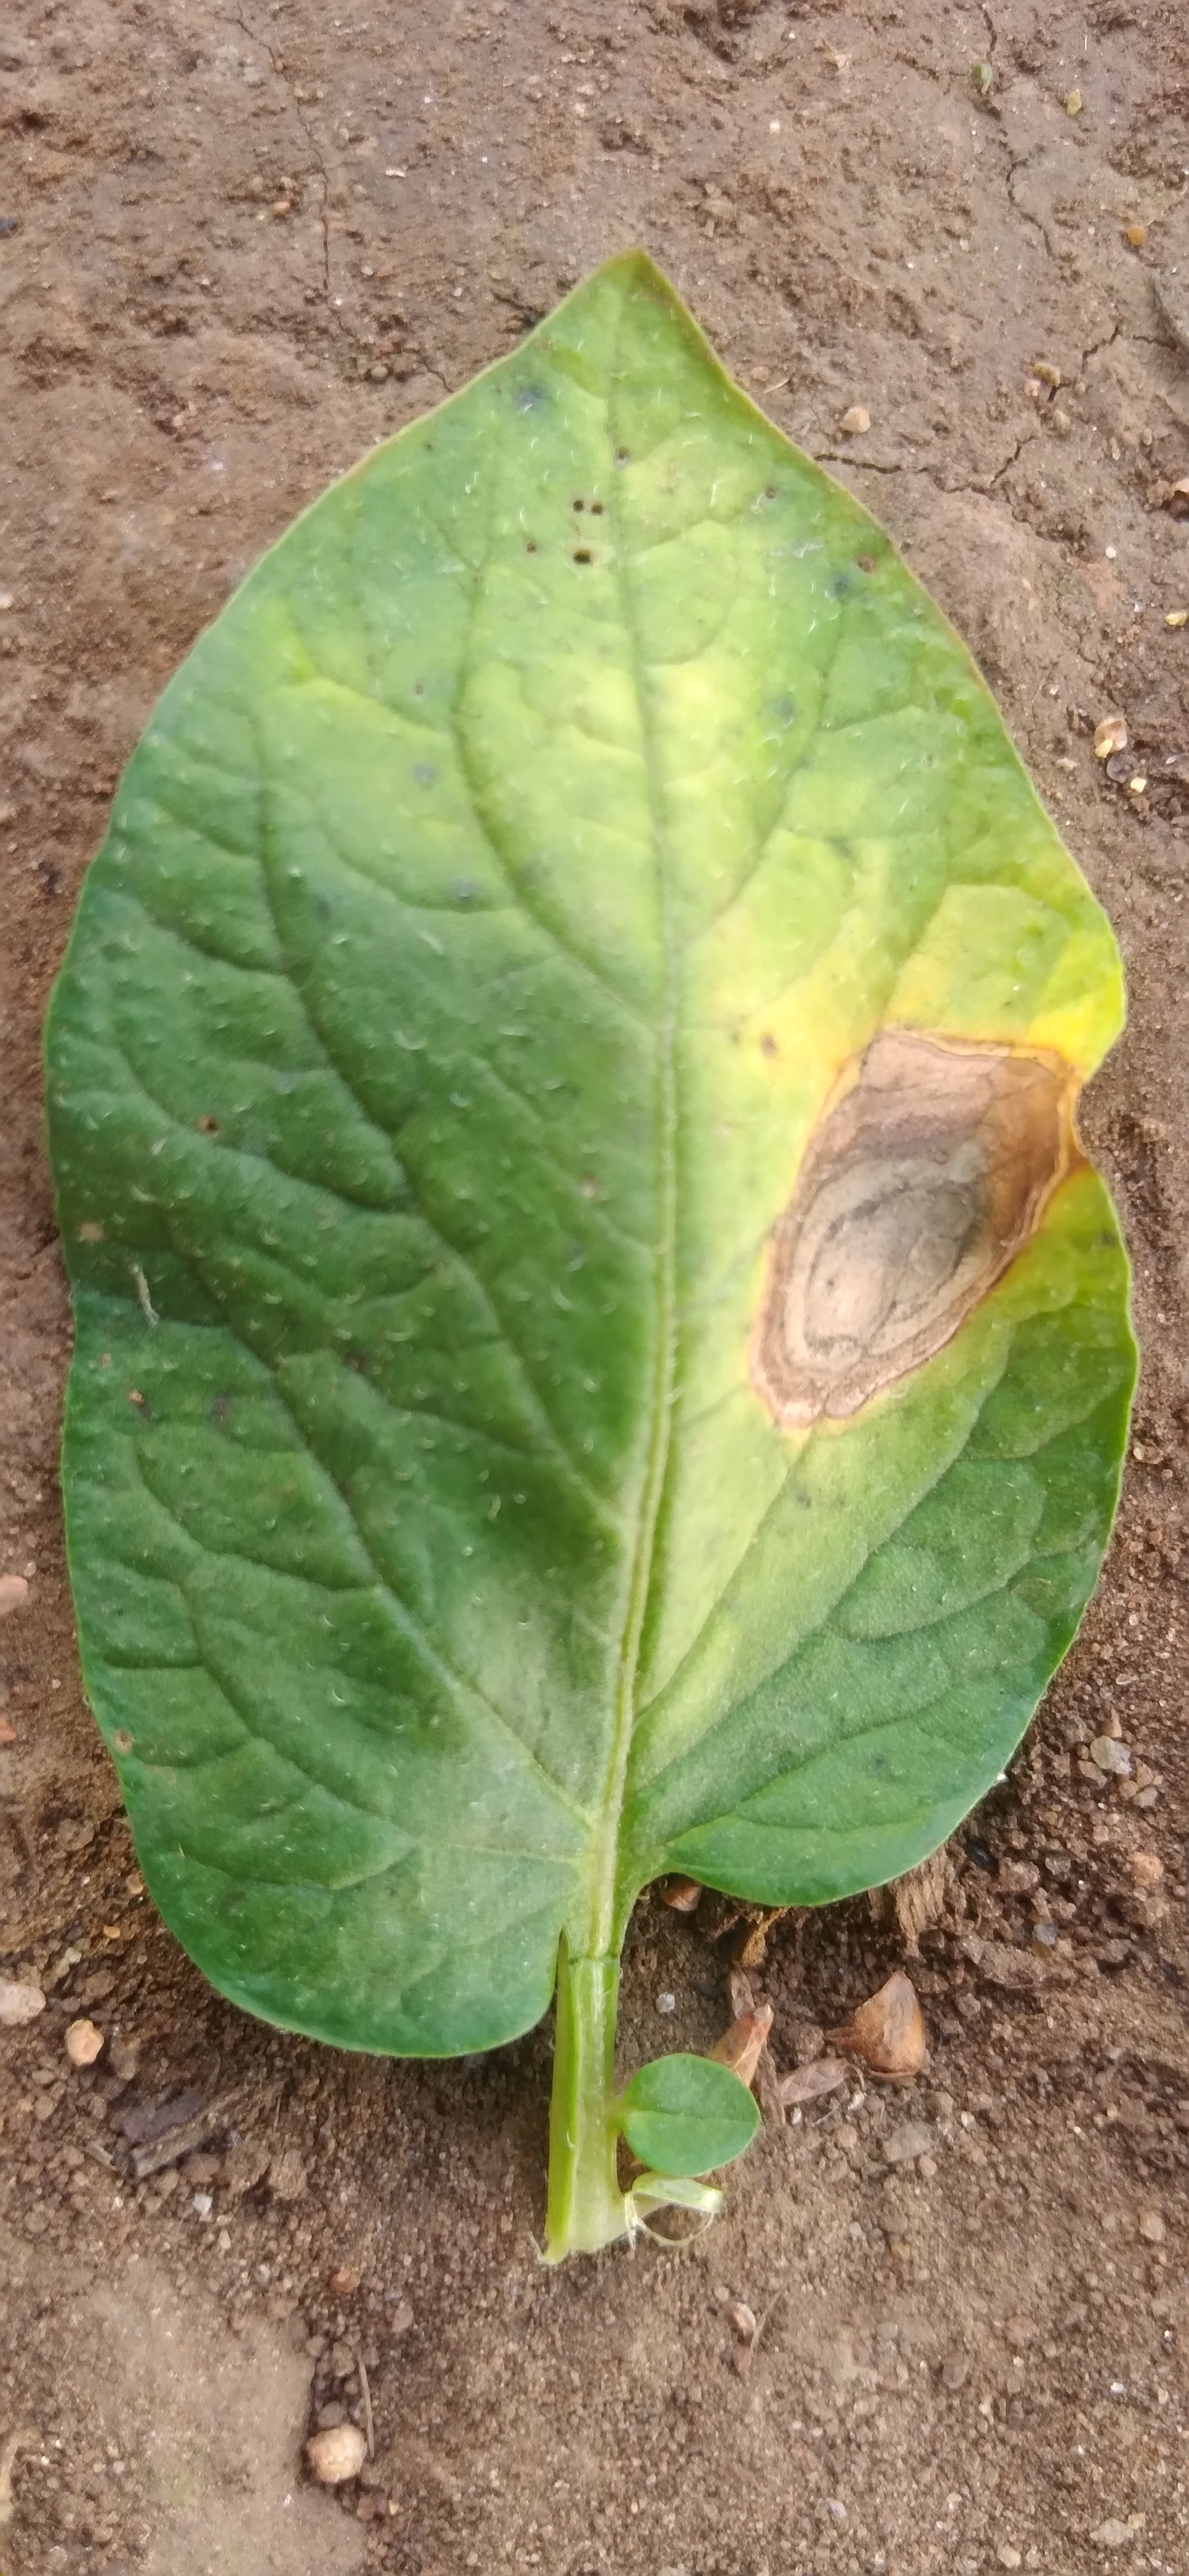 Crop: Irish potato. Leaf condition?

early blight
